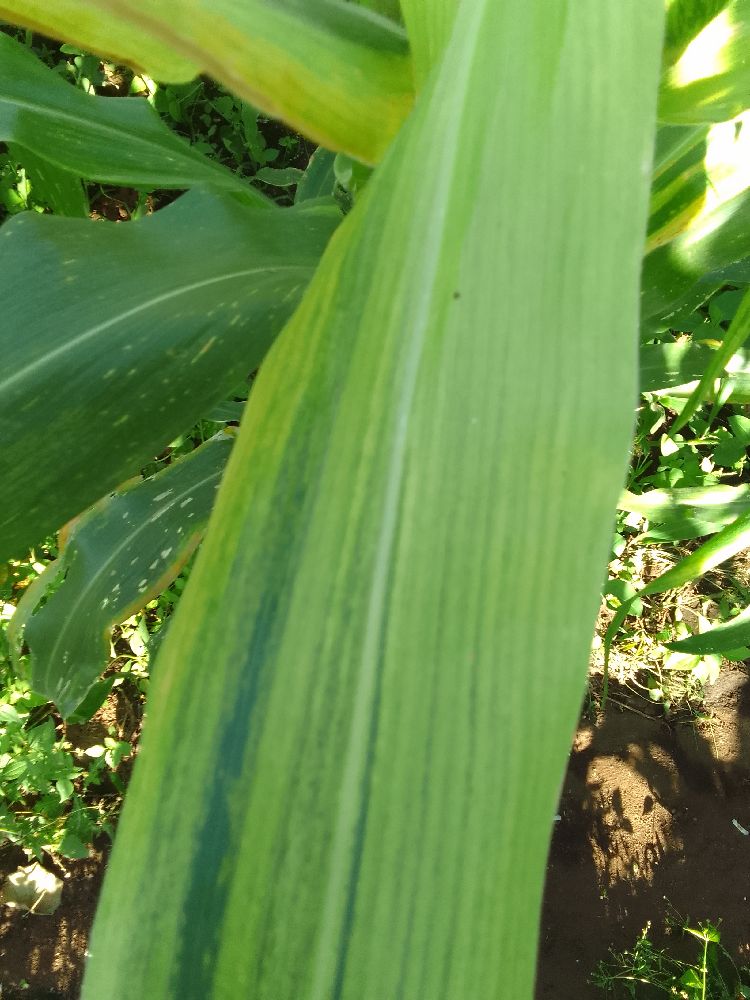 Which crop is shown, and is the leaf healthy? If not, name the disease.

maize, maize lethal necrosis
